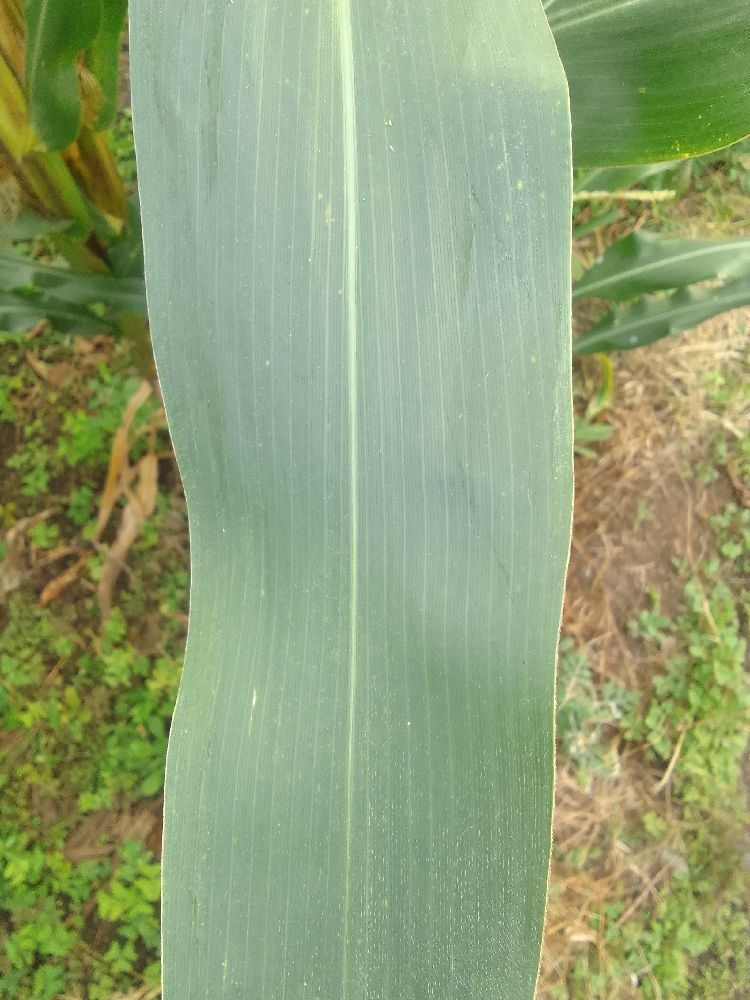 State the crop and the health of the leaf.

maize, healthy
